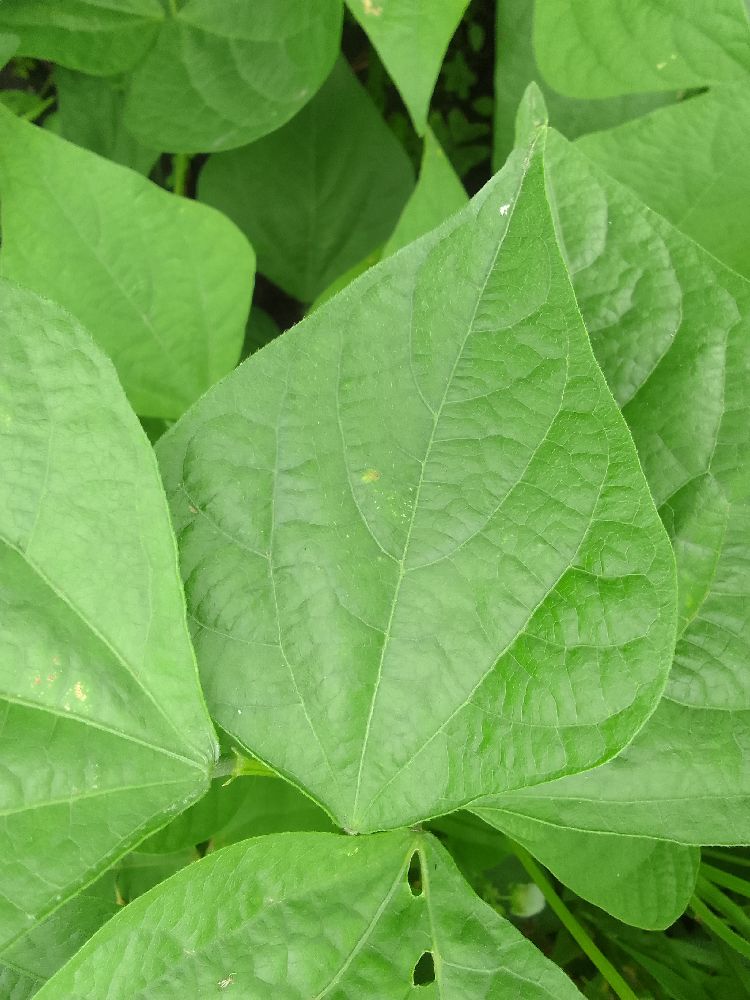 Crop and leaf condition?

common bean, healthy
